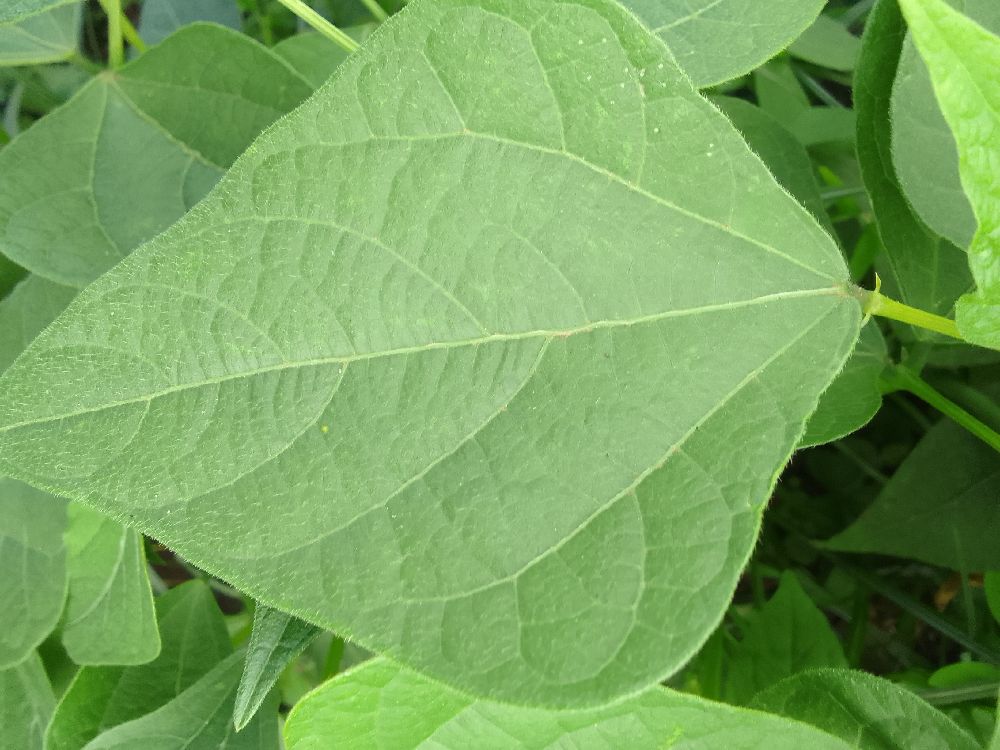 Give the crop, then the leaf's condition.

common bean, healthy
